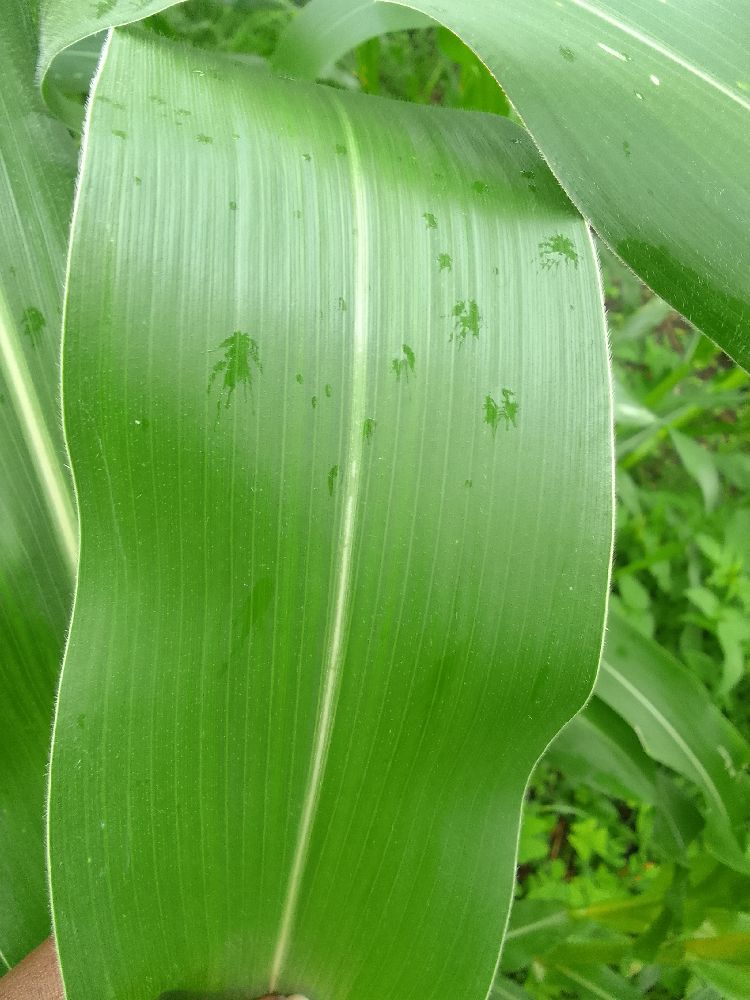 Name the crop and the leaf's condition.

maize, healthy
